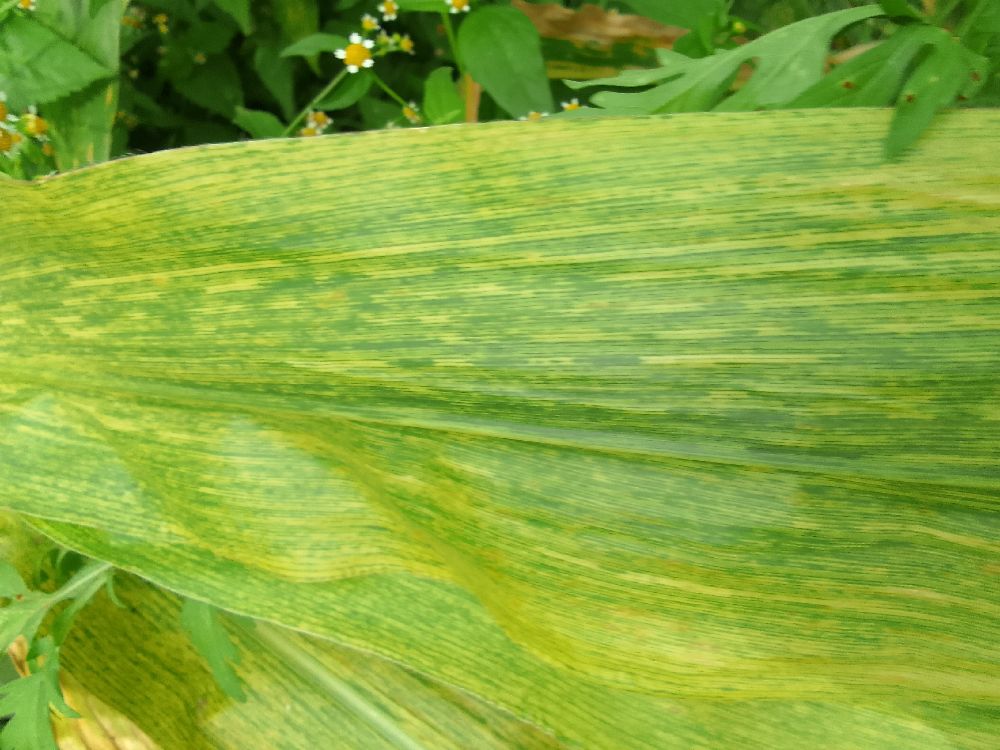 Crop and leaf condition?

maize, maize lethal necrosis
